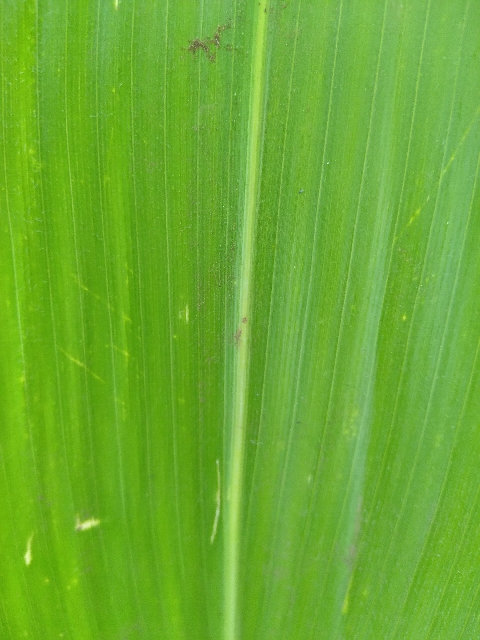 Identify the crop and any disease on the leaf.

maize, healthy
